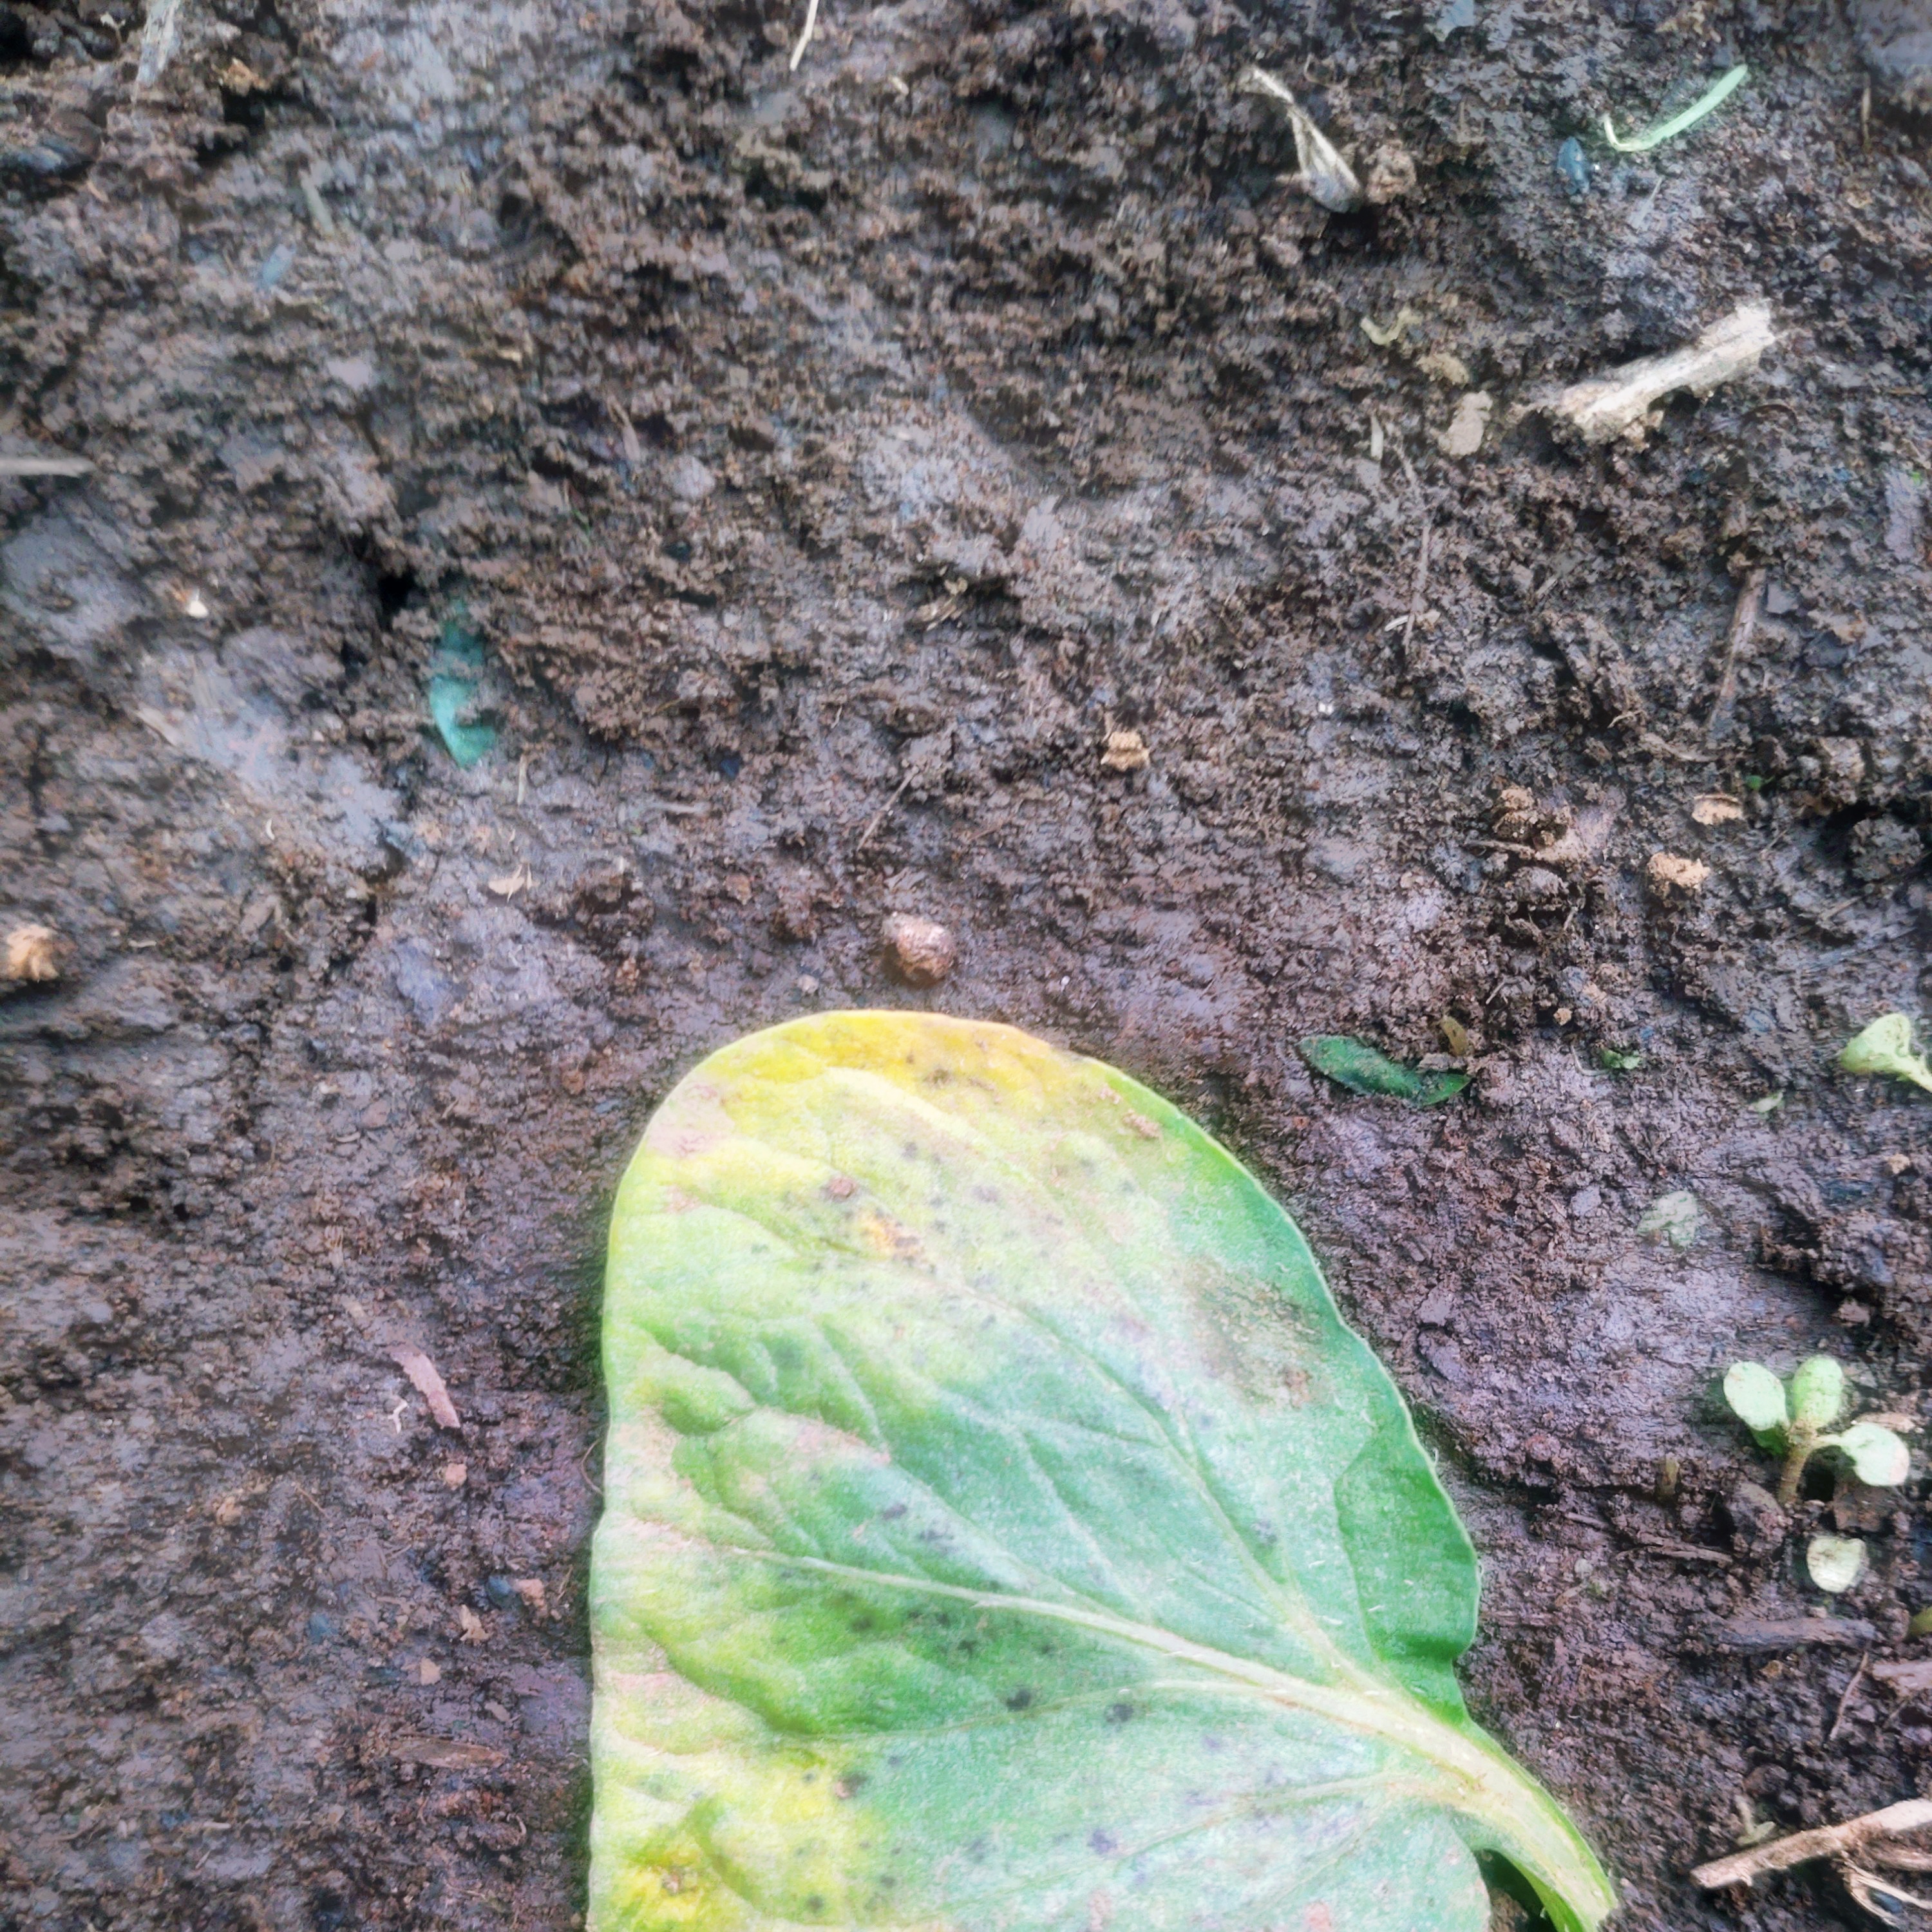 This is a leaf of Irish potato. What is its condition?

late blight
